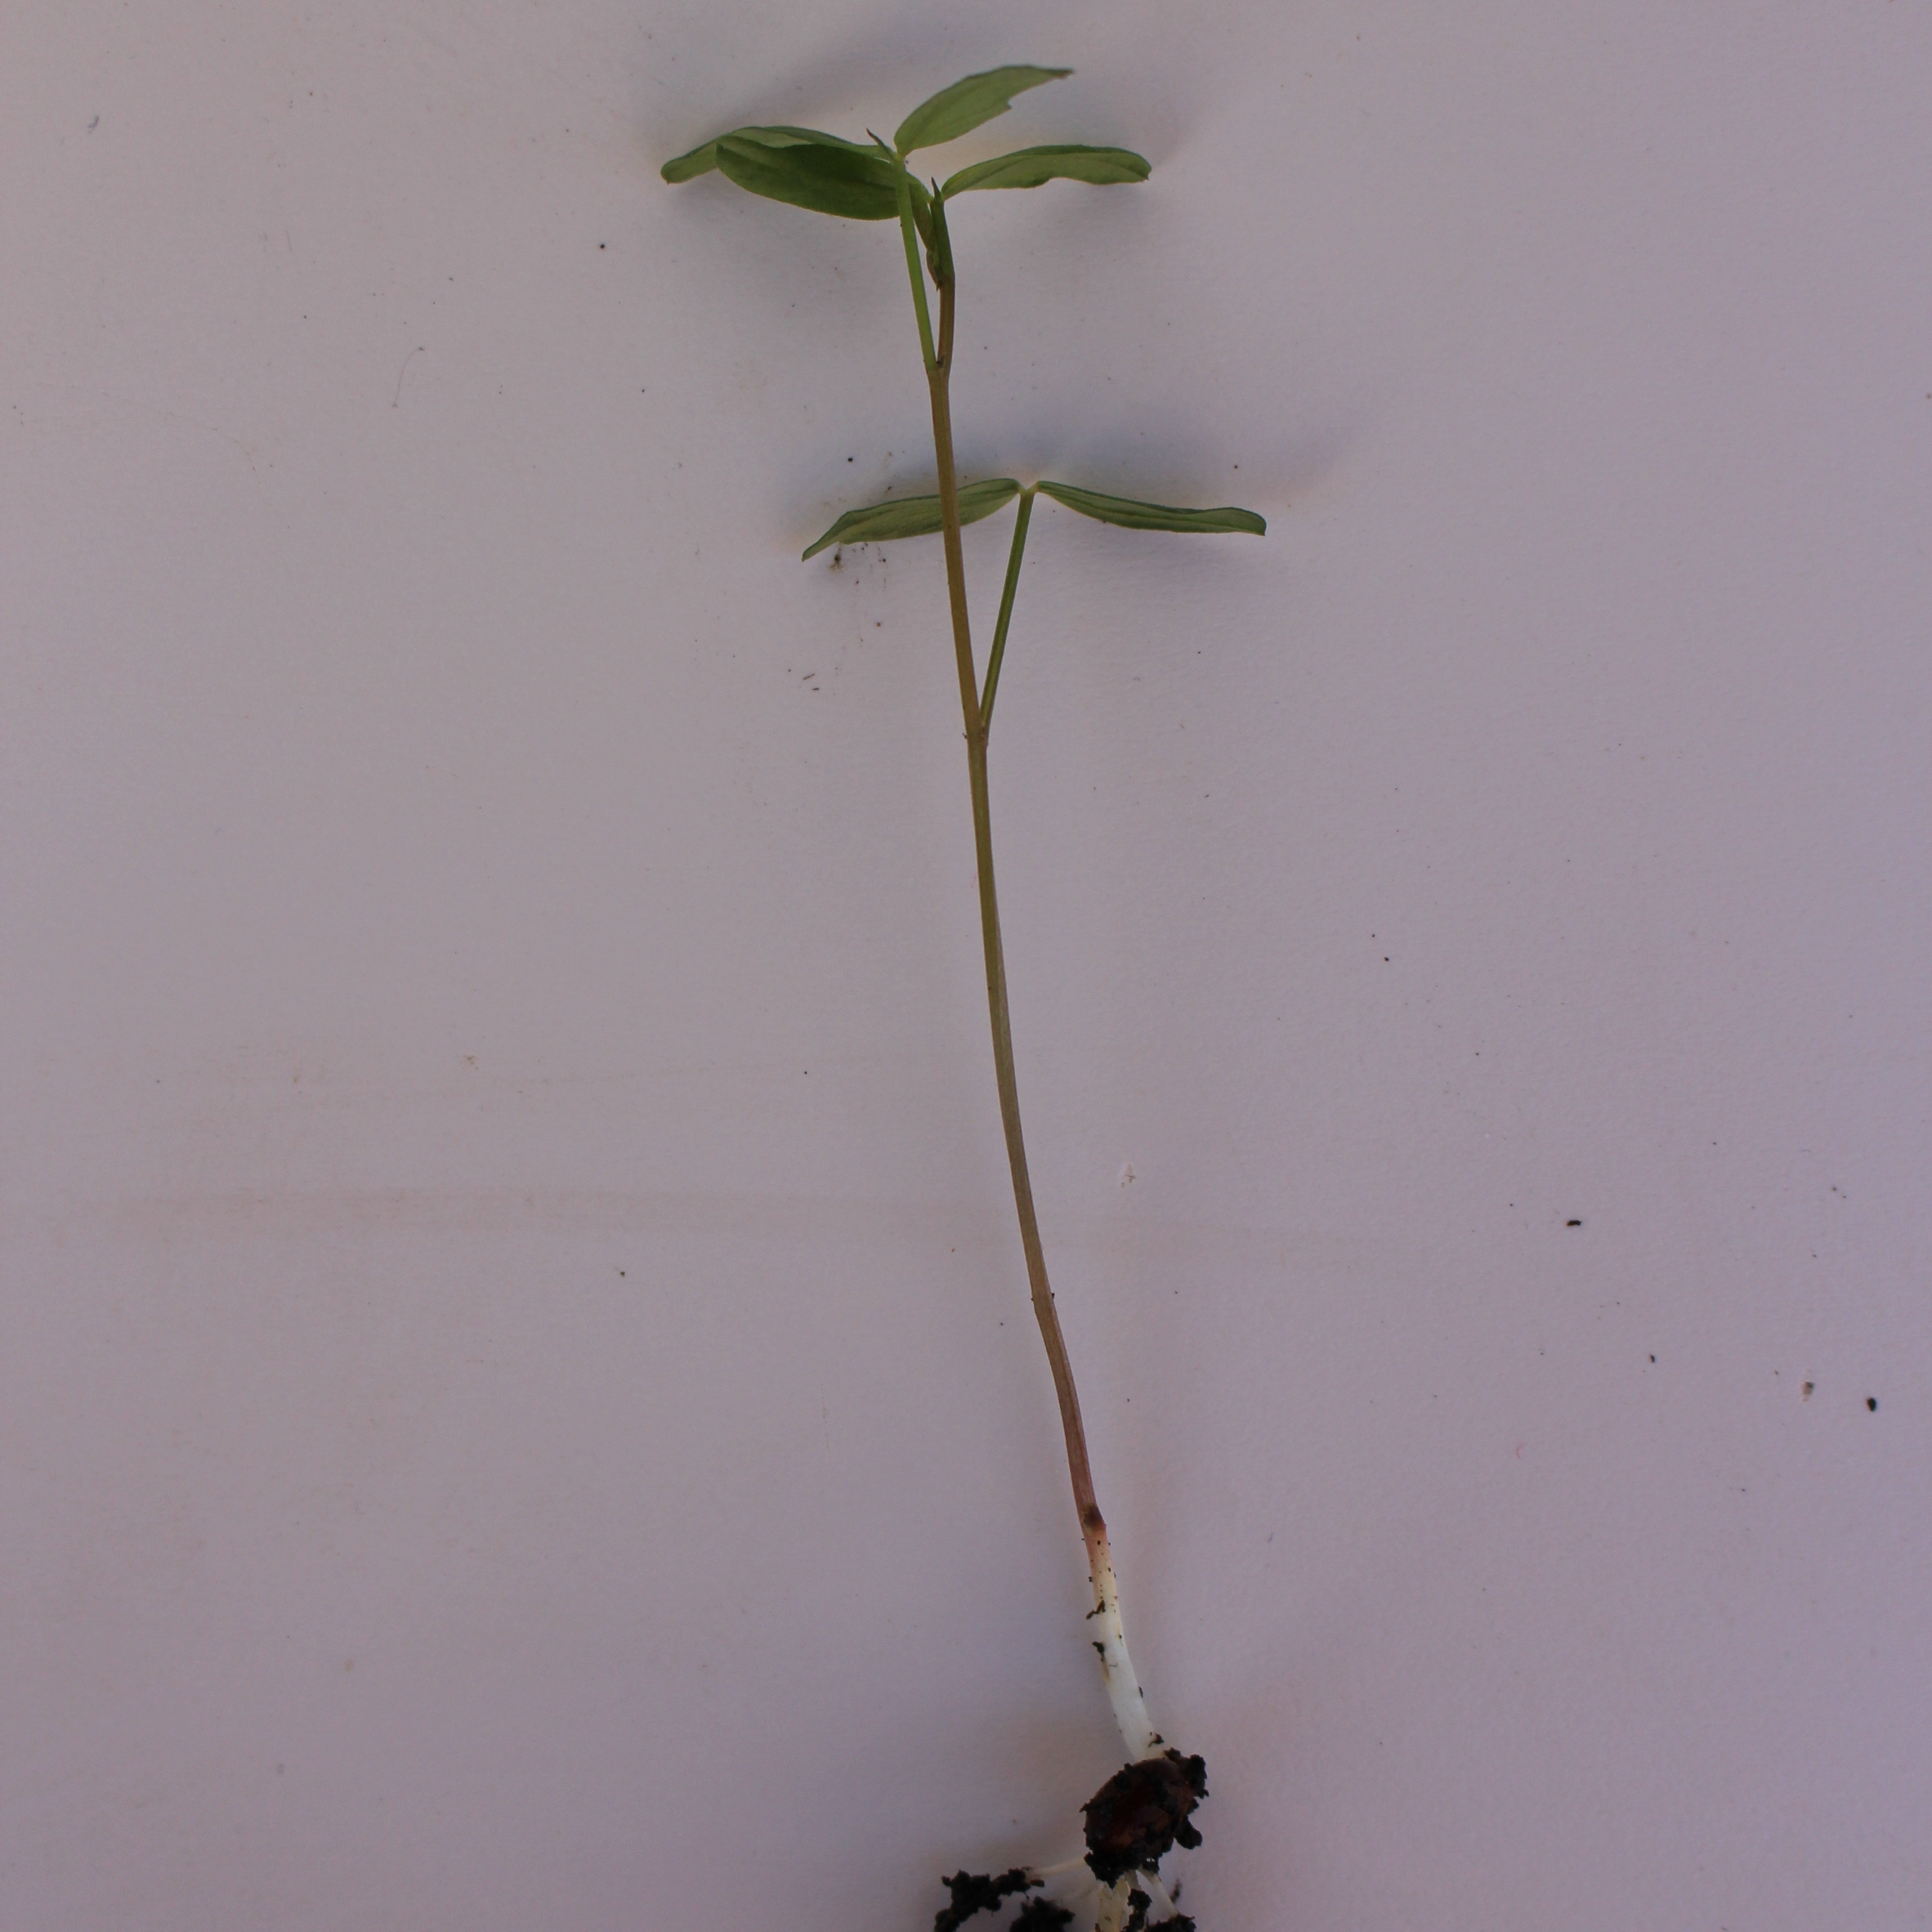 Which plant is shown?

Vicia sativa
